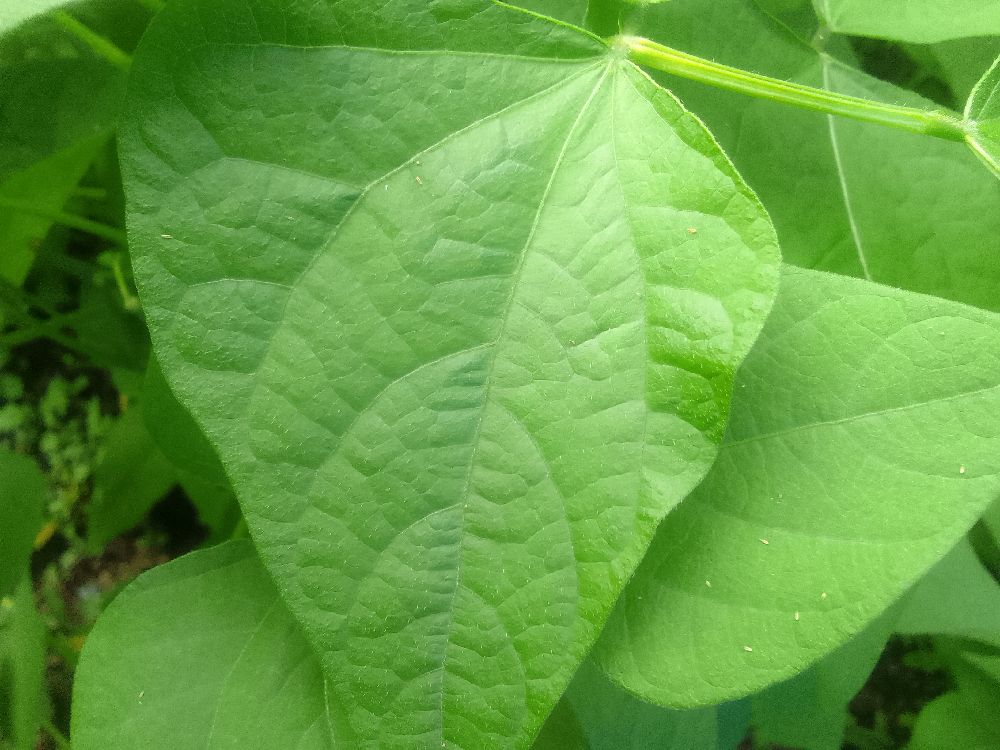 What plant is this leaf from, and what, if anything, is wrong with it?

common bean, healthy
